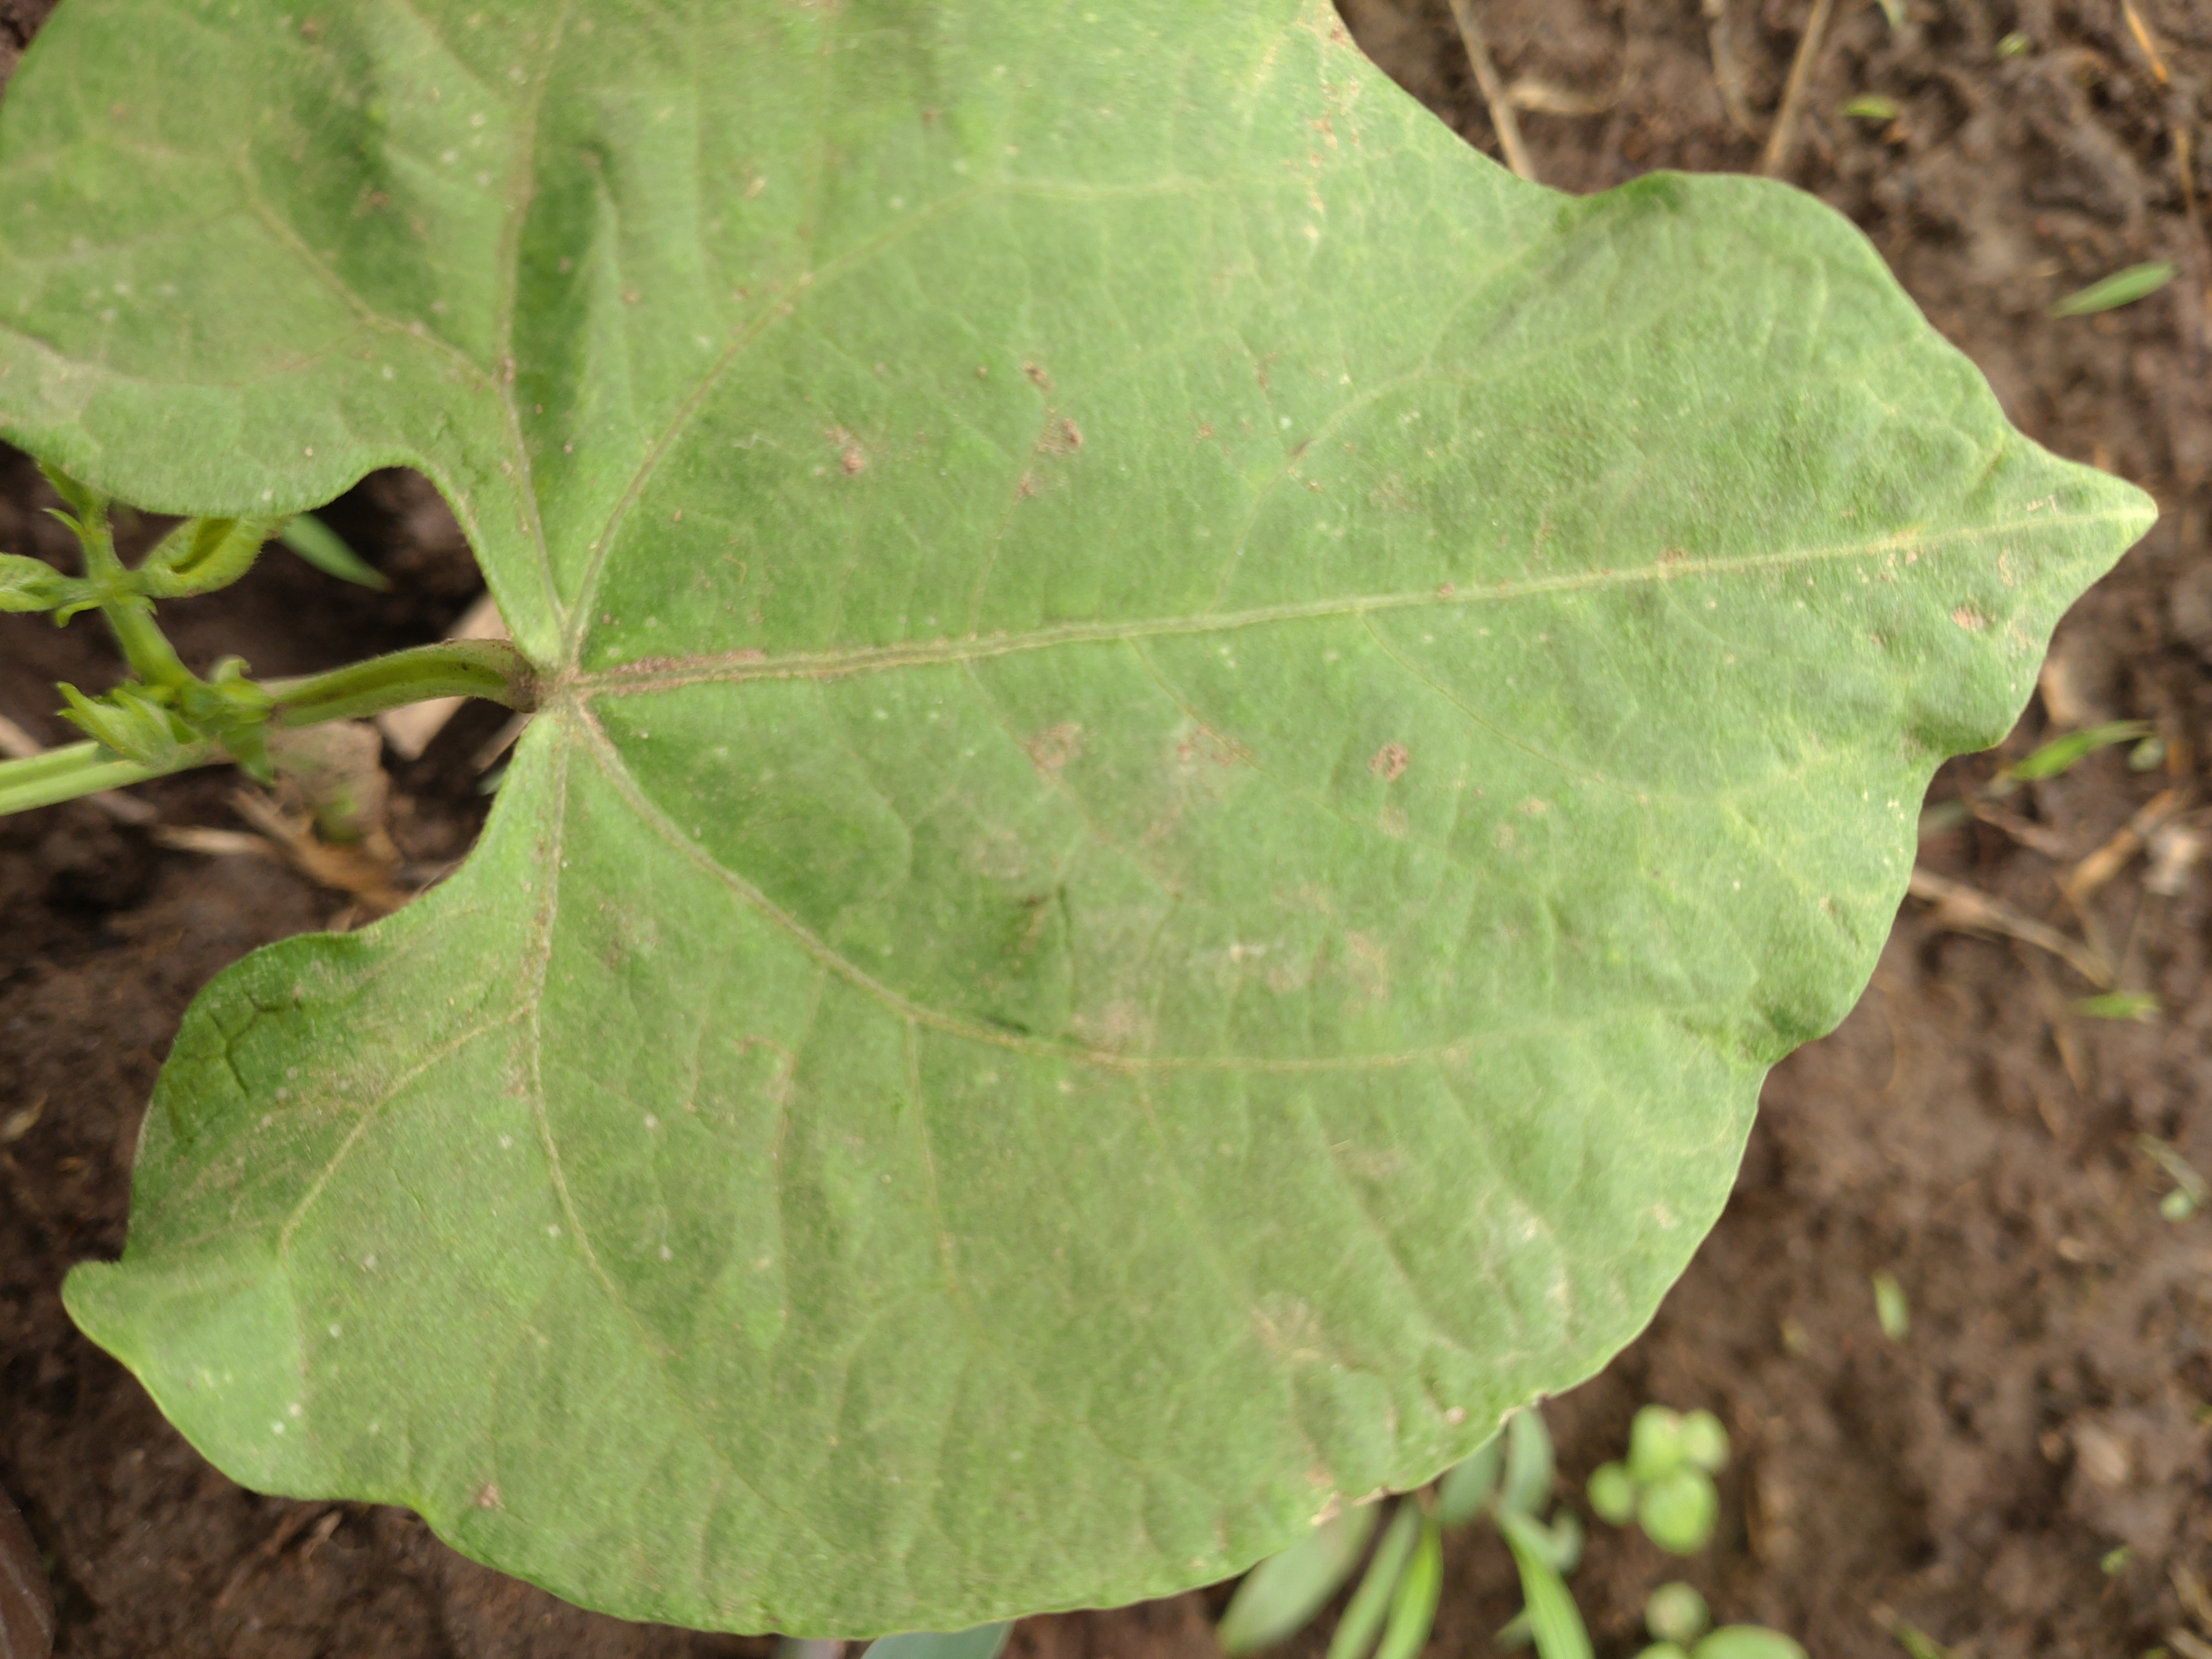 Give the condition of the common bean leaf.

healthy
